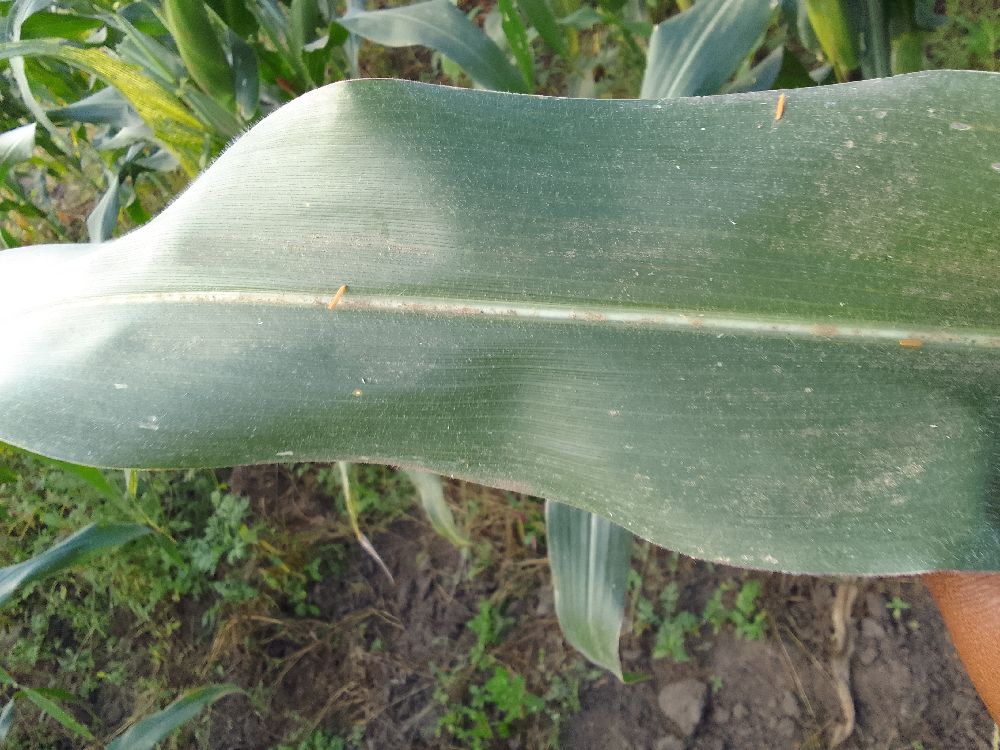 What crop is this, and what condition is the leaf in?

maize, healthy
